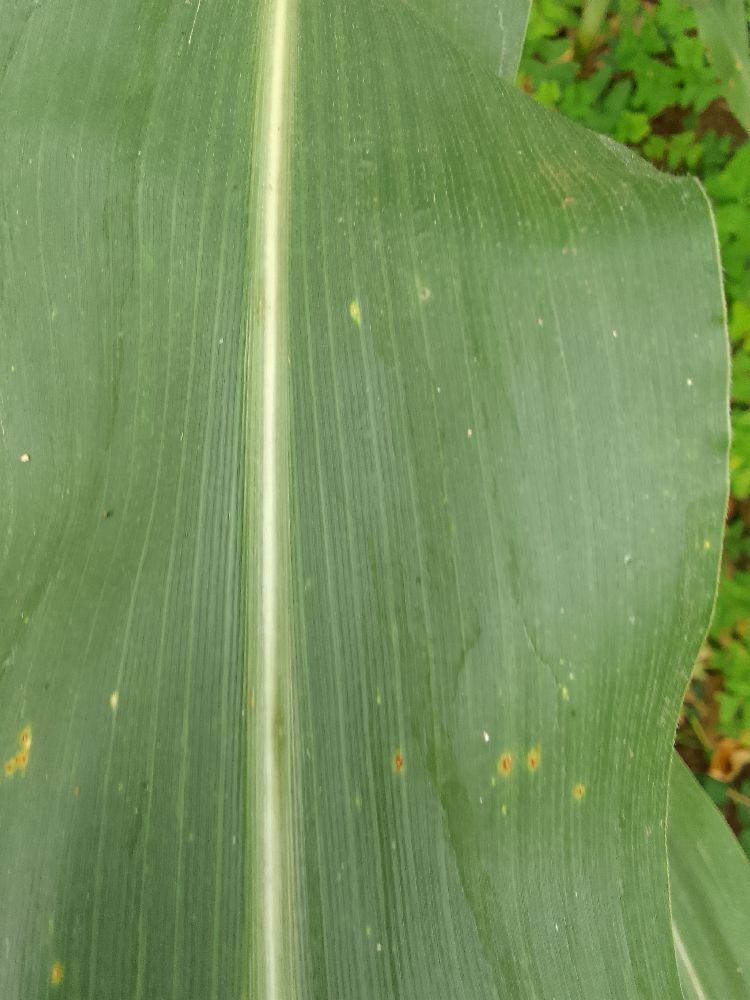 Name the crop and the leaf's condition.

maize, healthy
